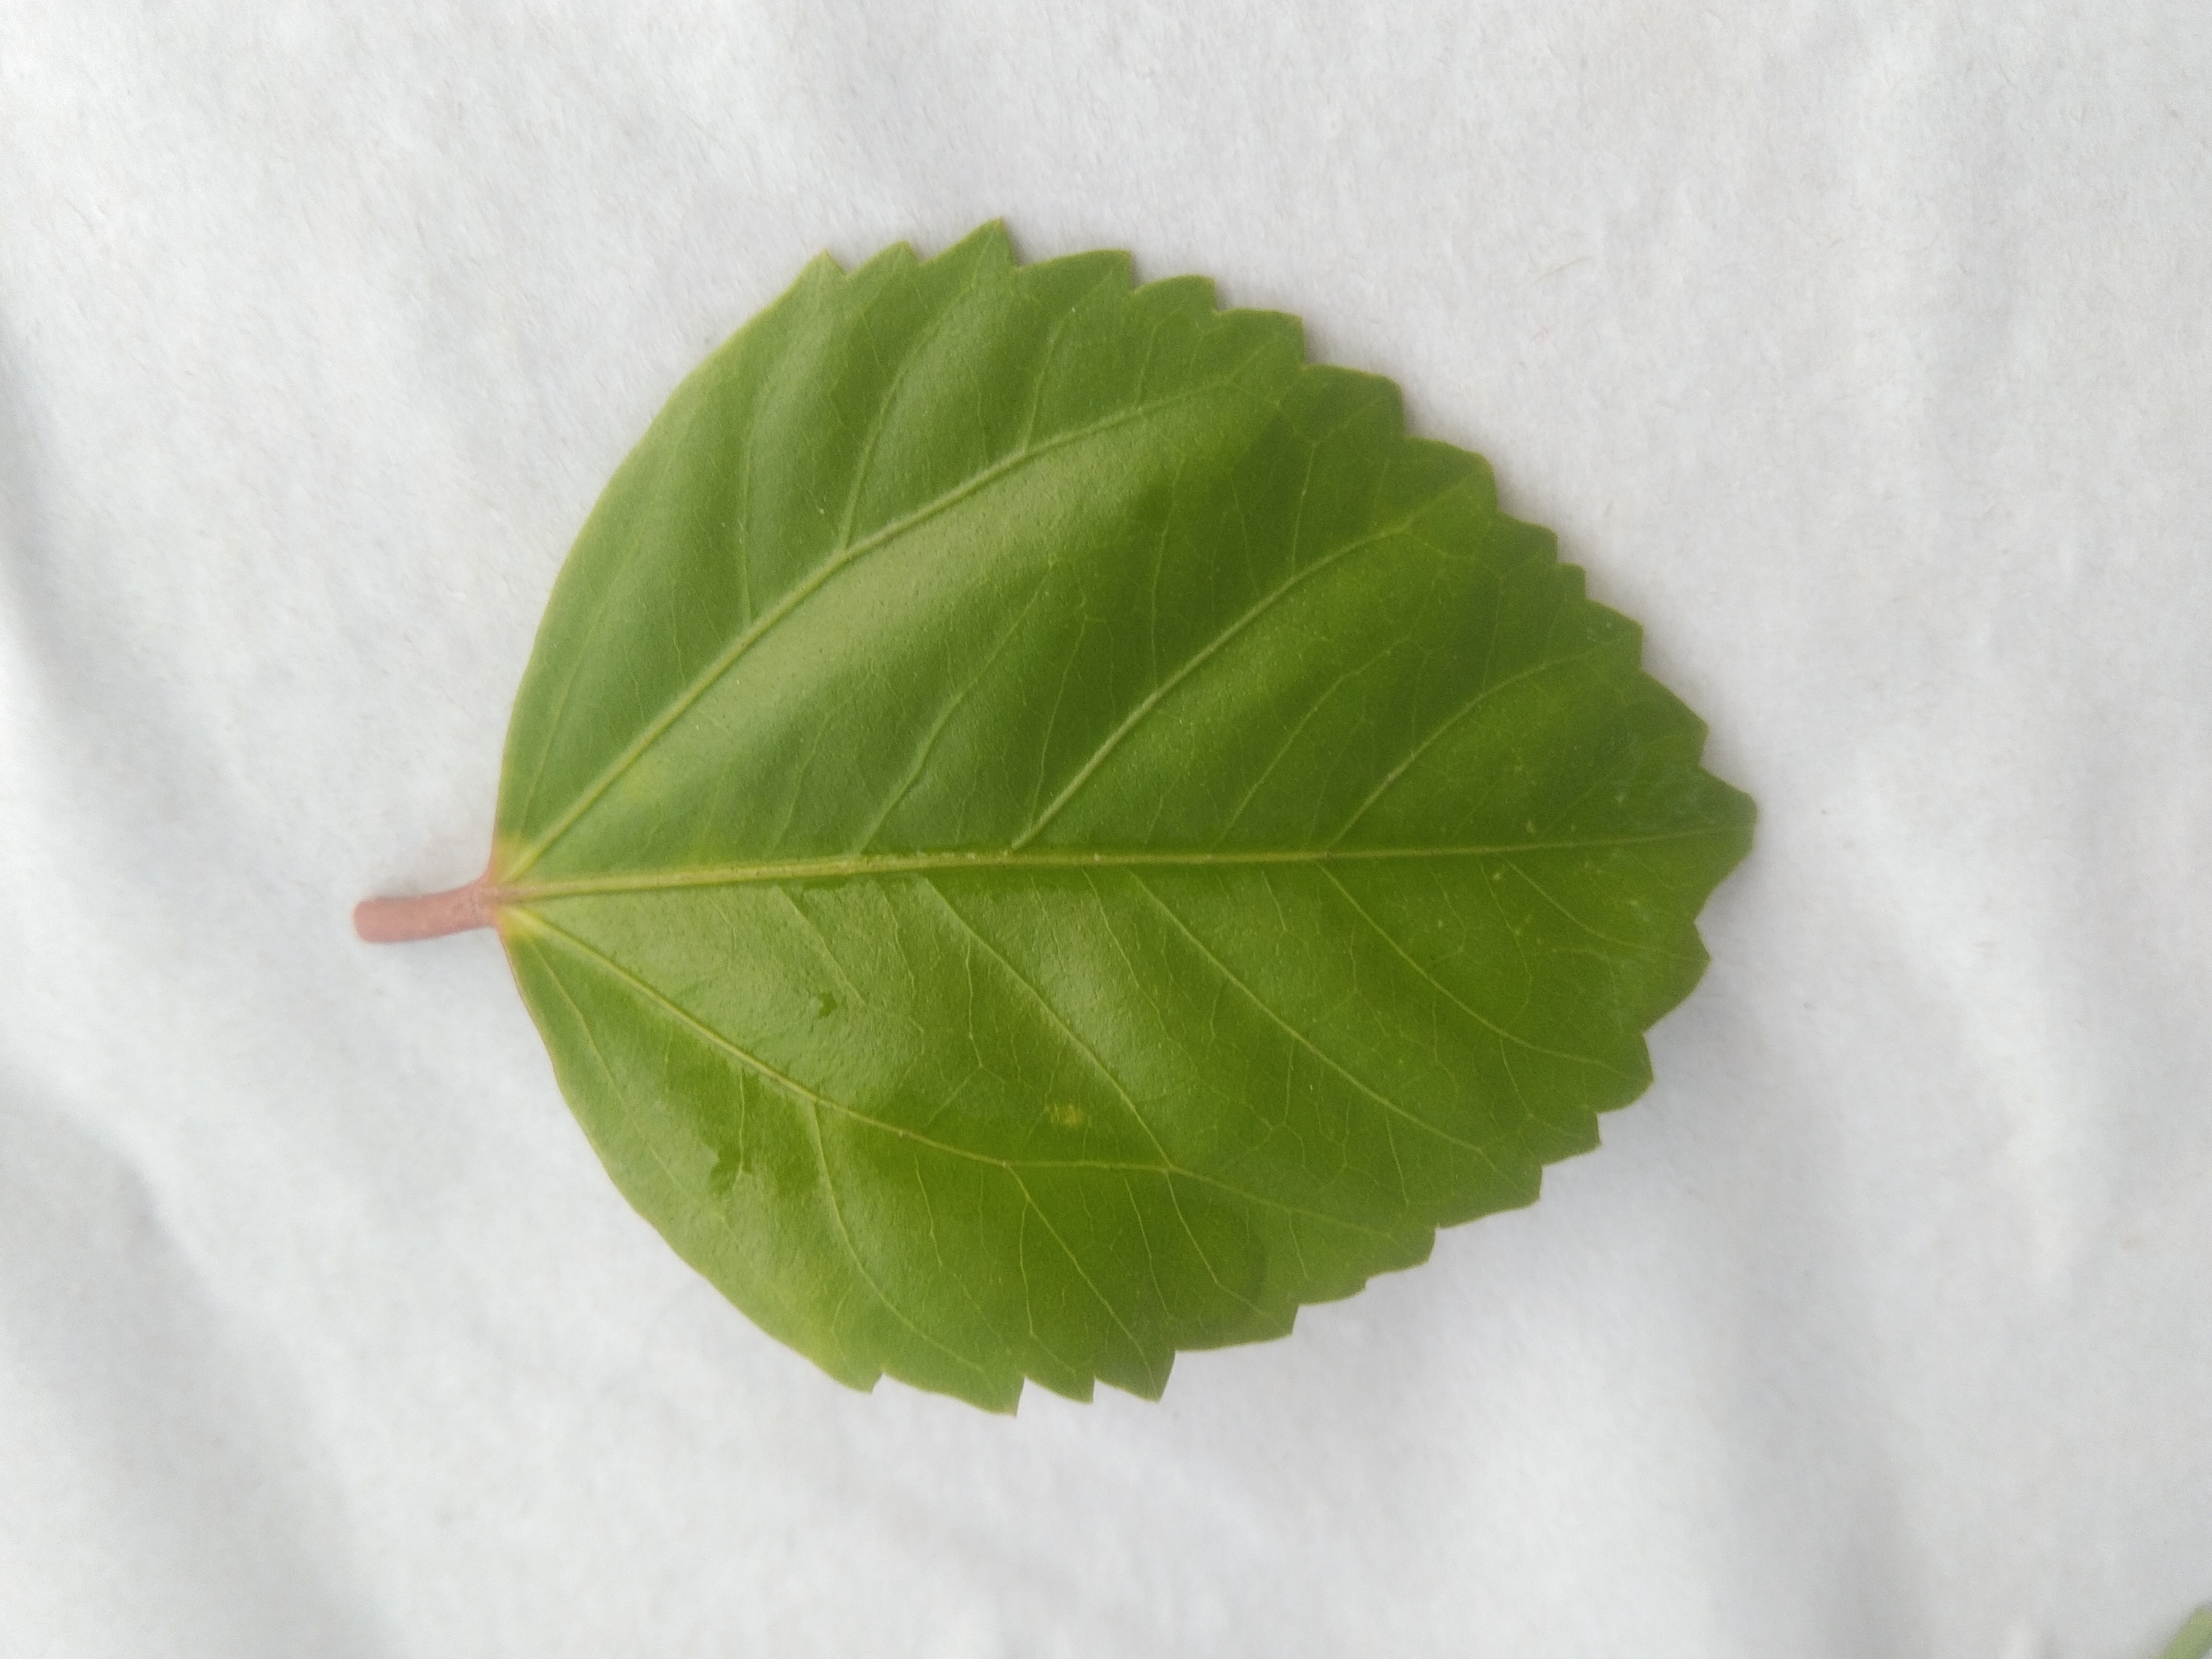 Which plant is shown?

hibiscus
